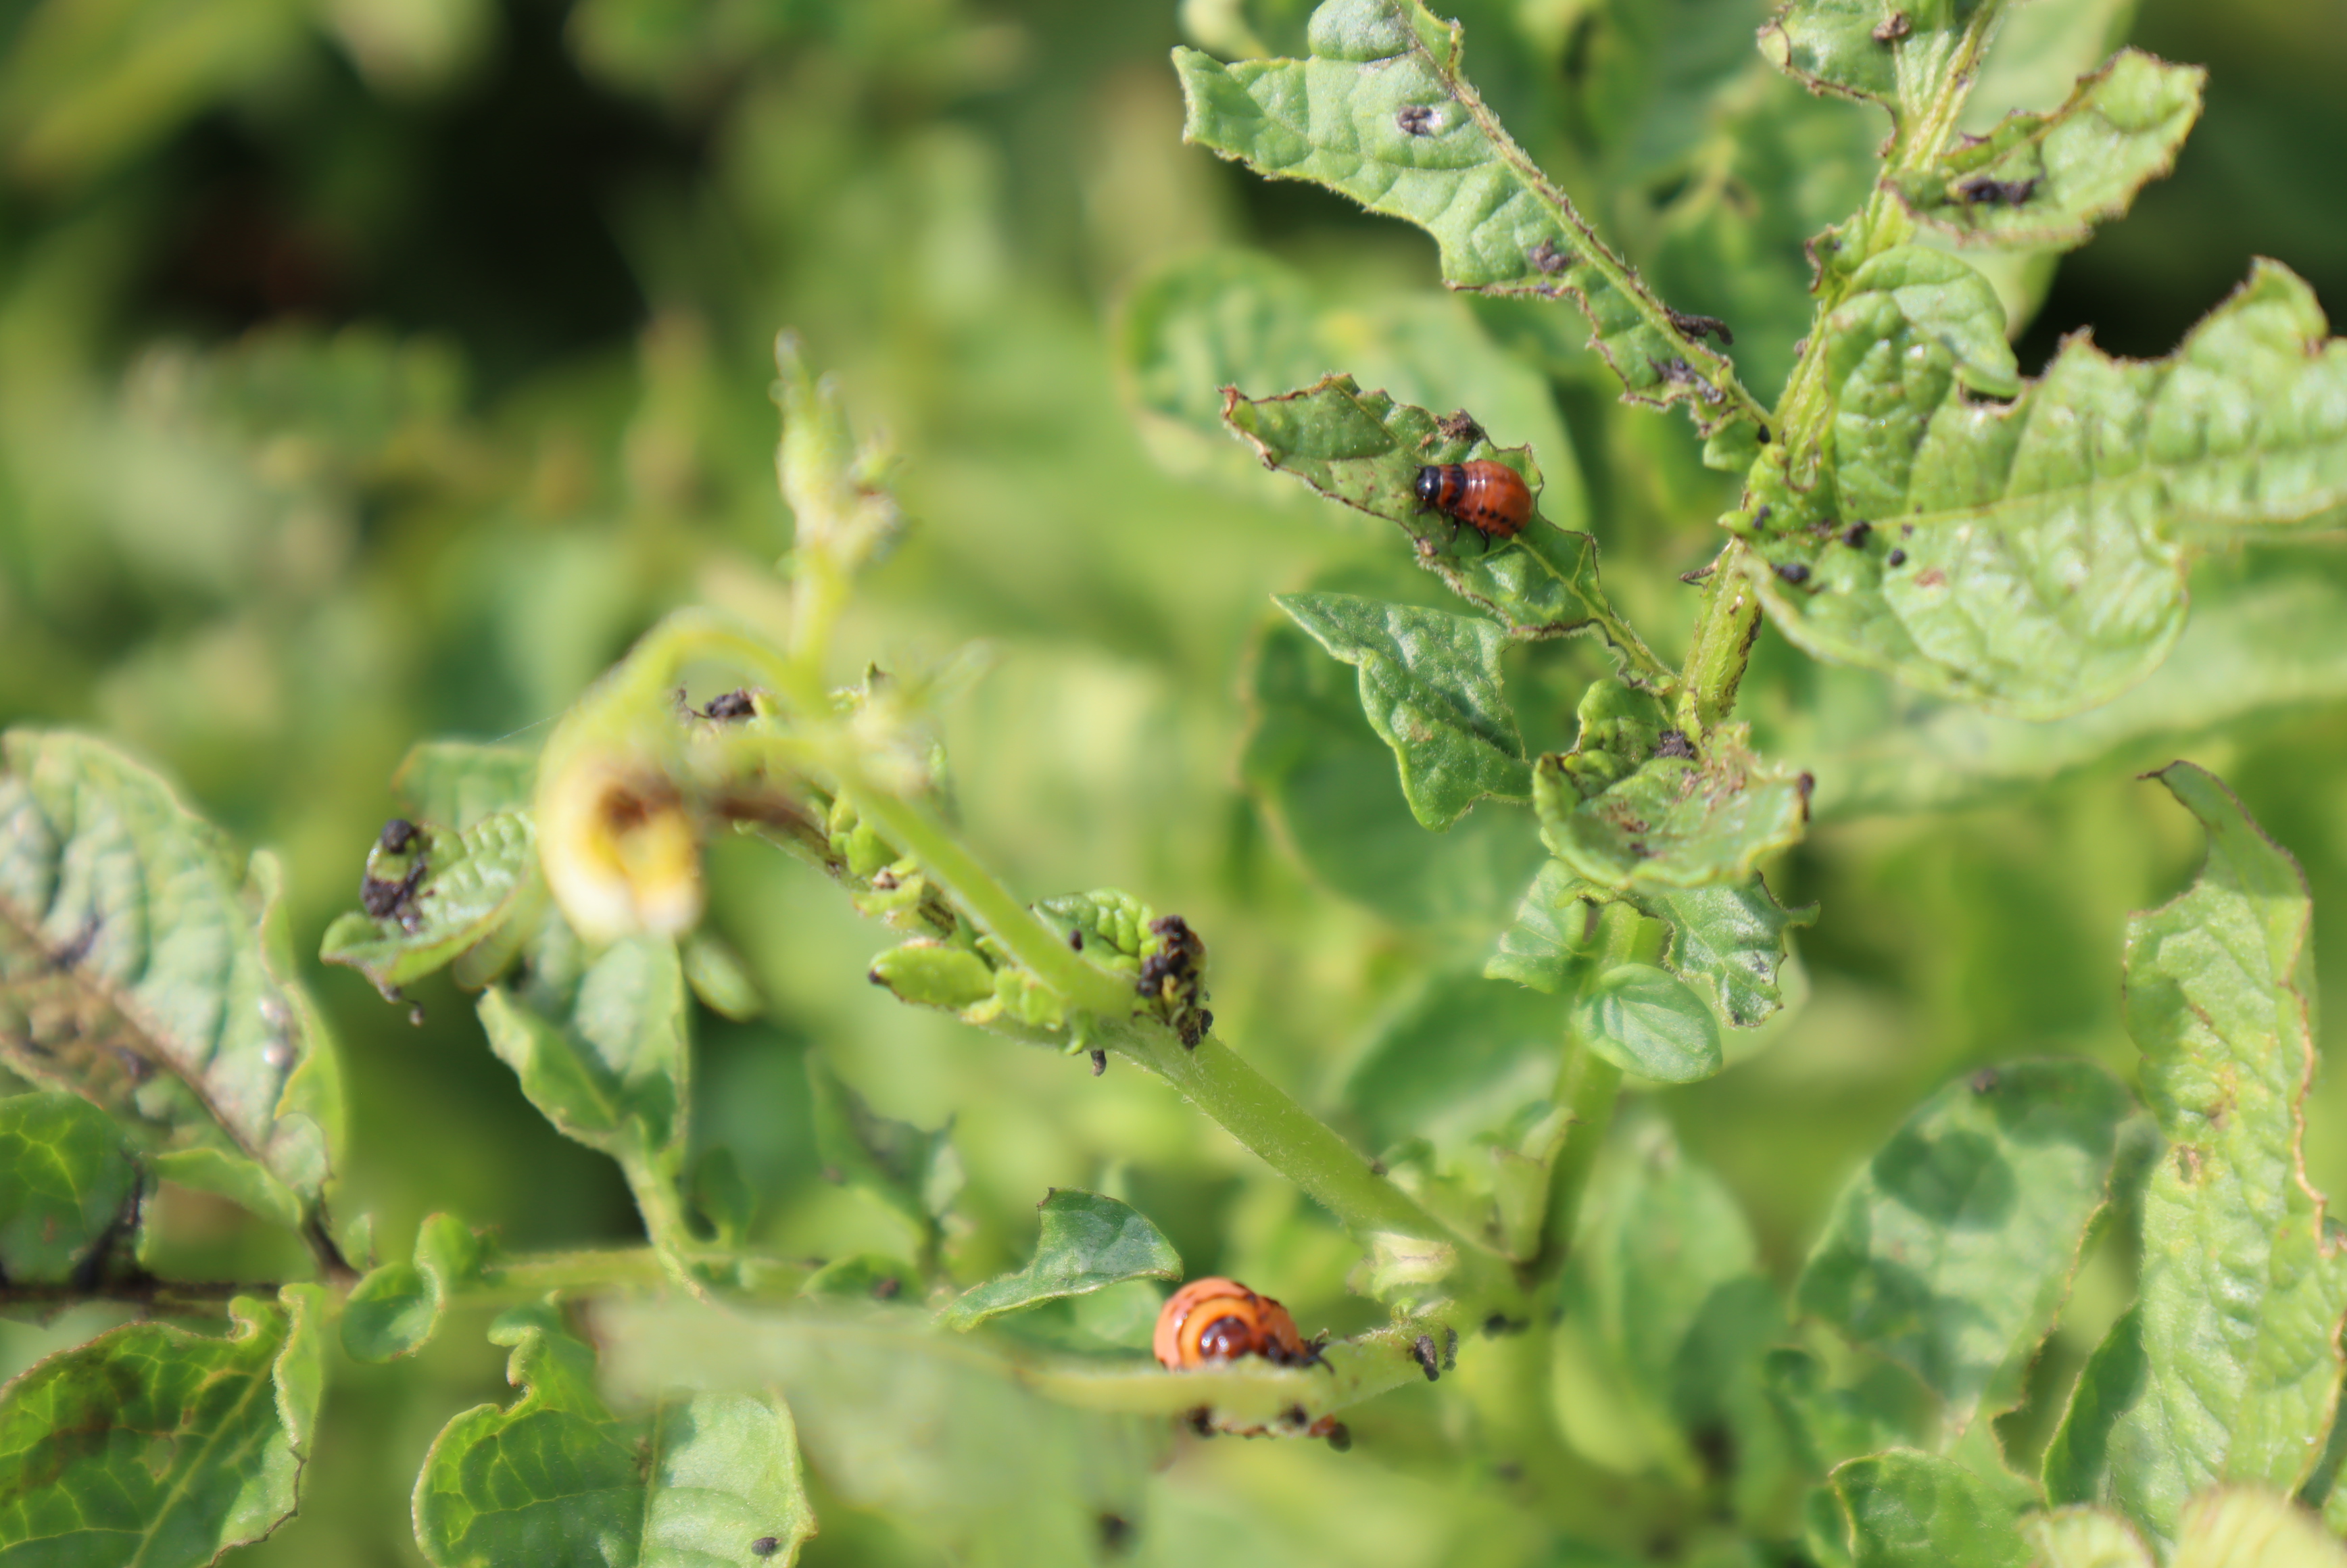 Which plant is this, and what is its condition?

potato, colorado potato beetle
